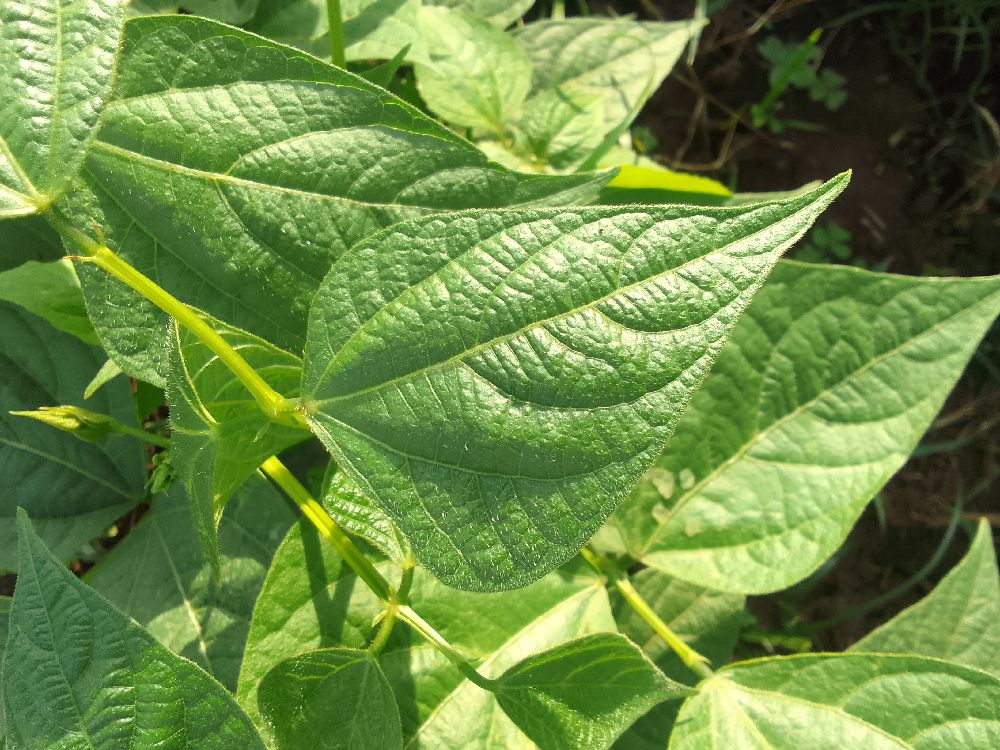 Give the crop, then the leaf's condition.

common bean, healthy
